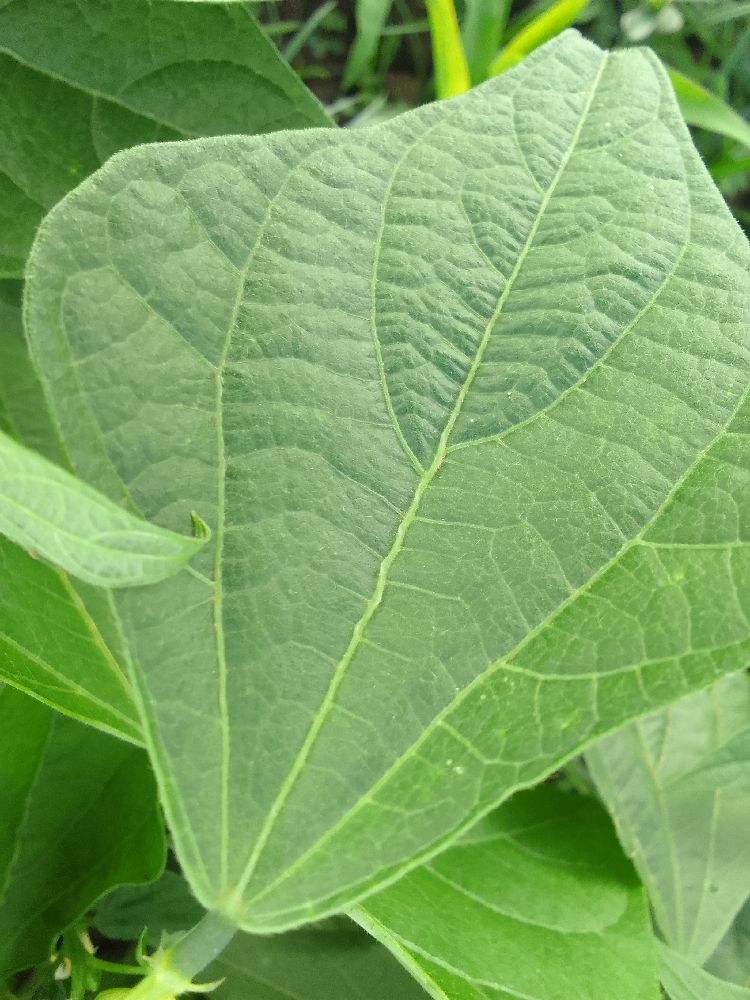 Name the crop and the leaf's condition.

common bean, healthy
